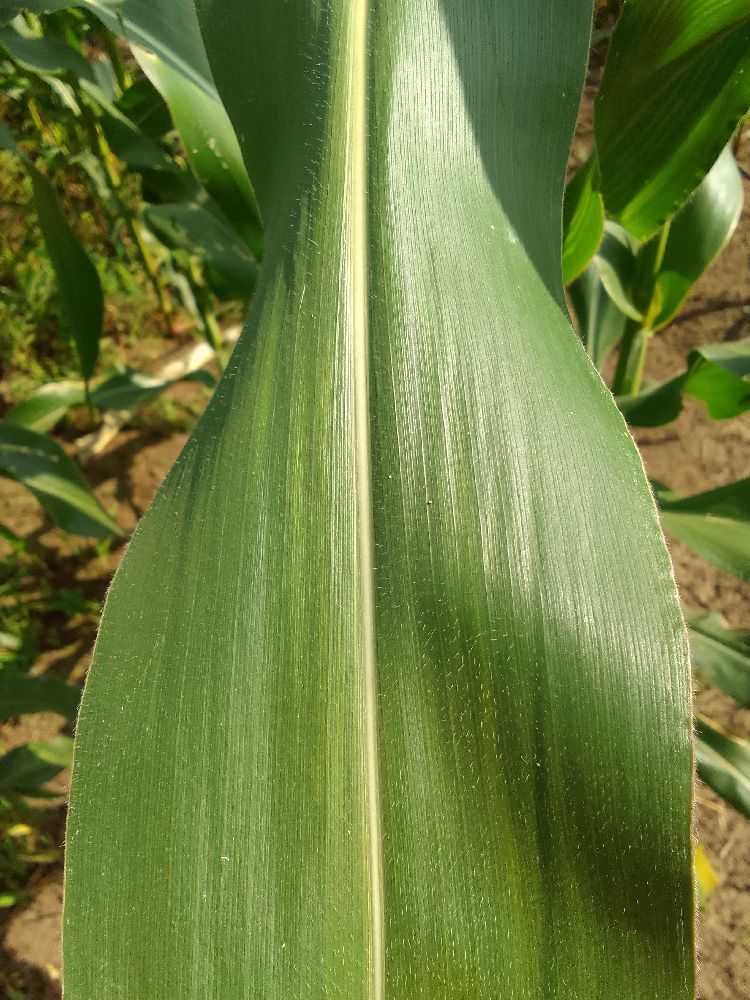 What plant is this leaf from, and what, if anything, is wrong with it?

maize, healthy
